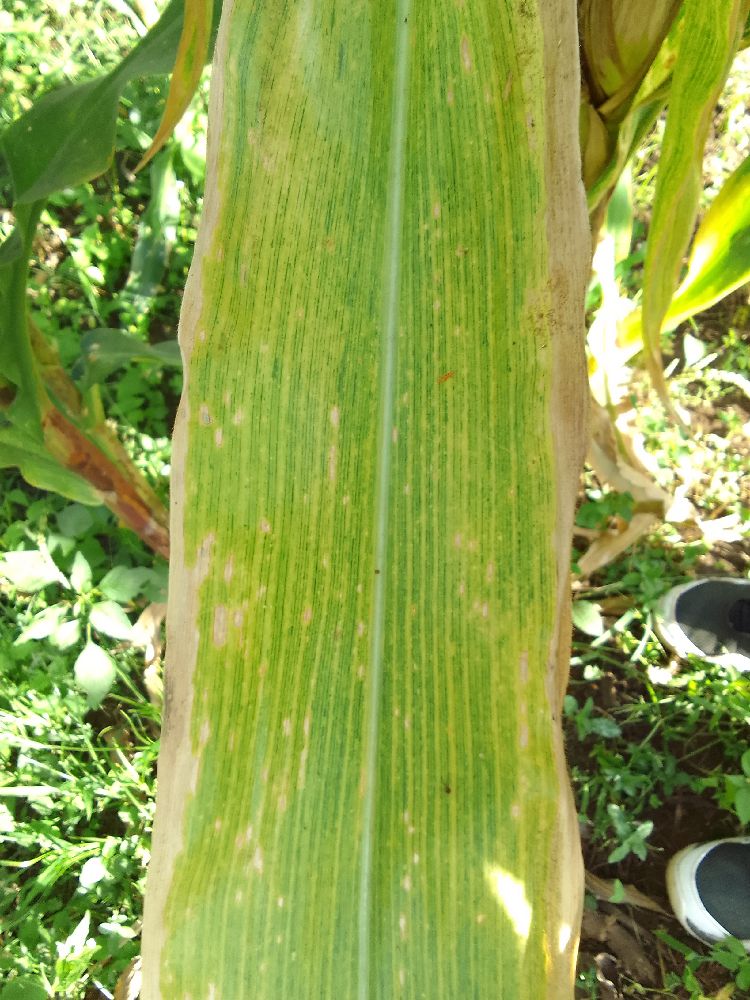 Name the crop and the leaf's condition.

maize, maize lethal necrosis
